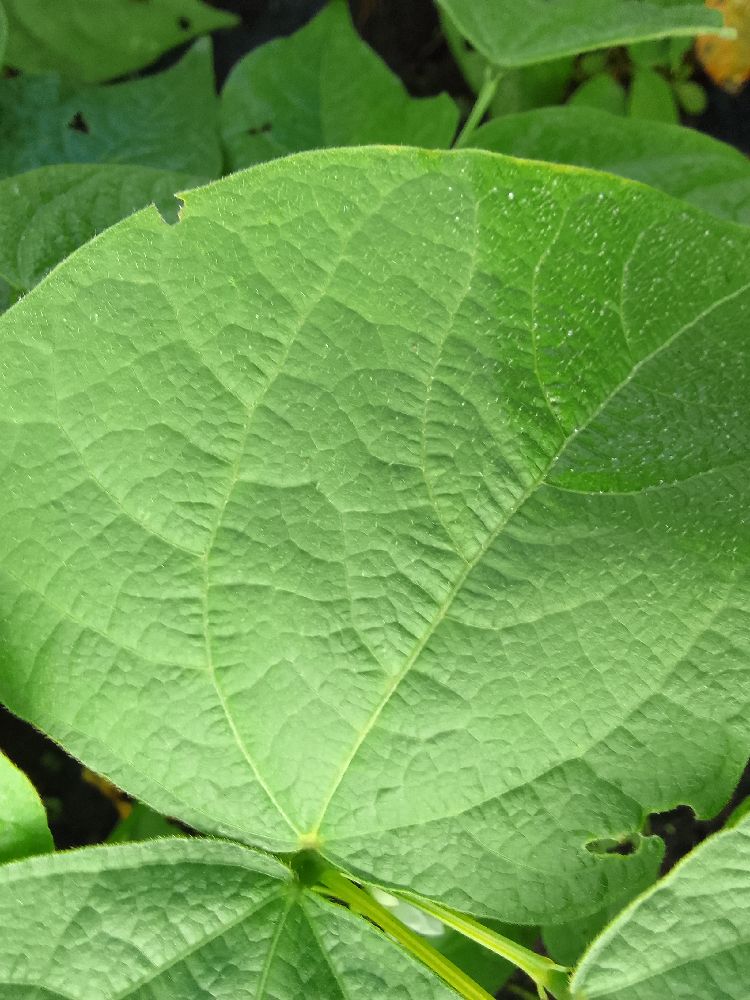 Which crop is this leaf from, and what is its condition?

common bean, healthy
